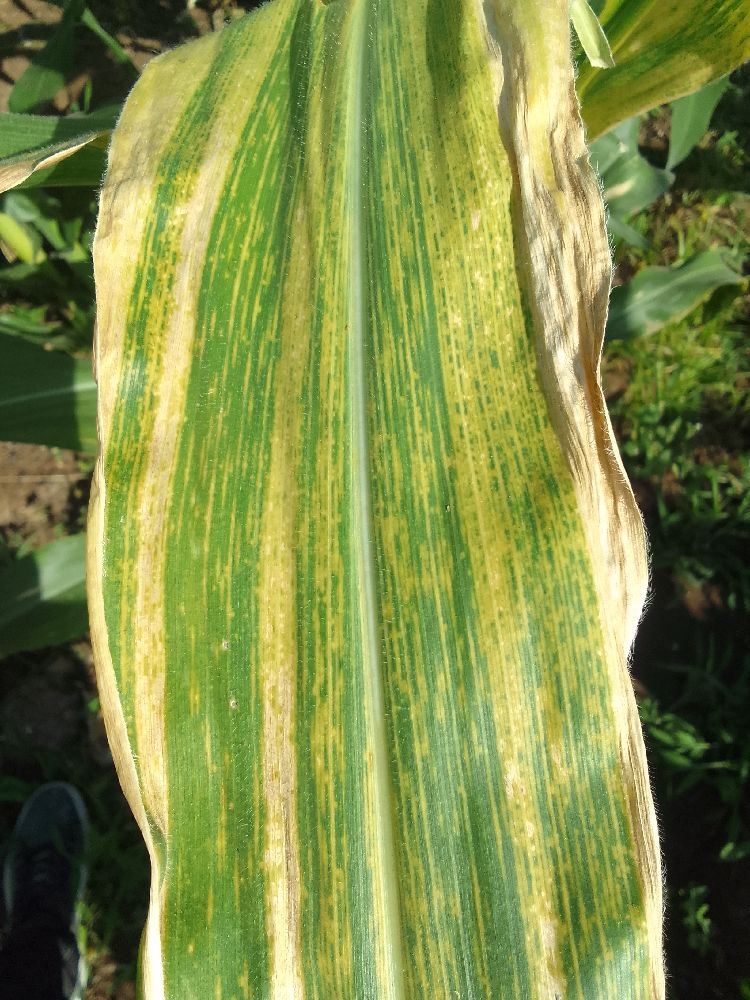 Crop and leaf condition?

maize, maize lethal necrosis
